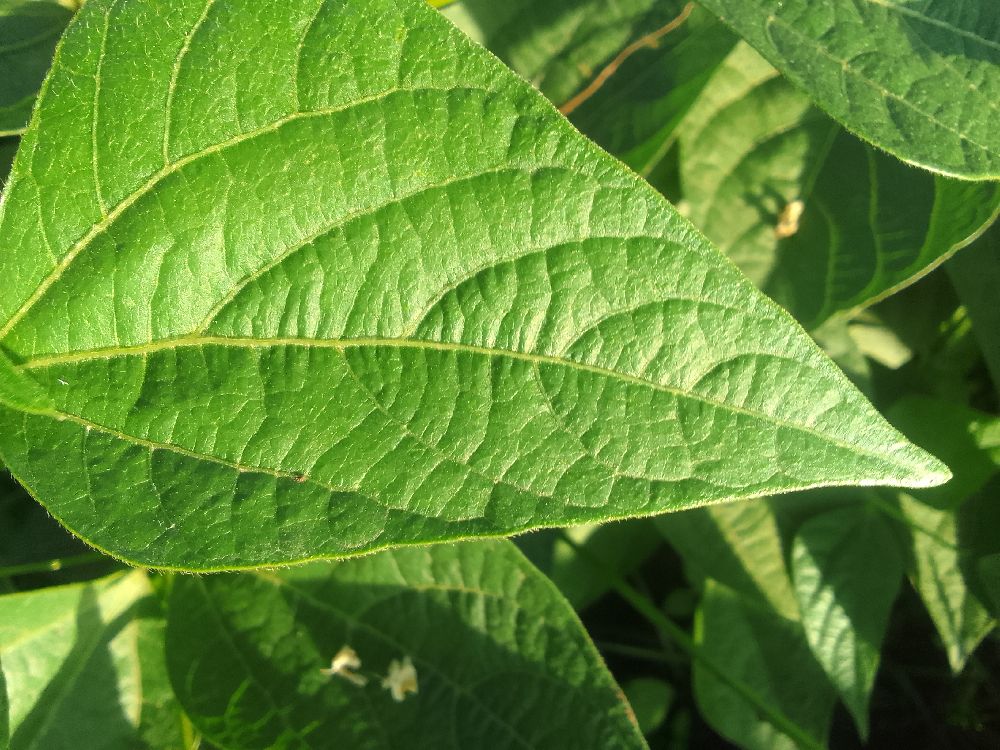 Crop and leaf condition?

common bean, healthy
